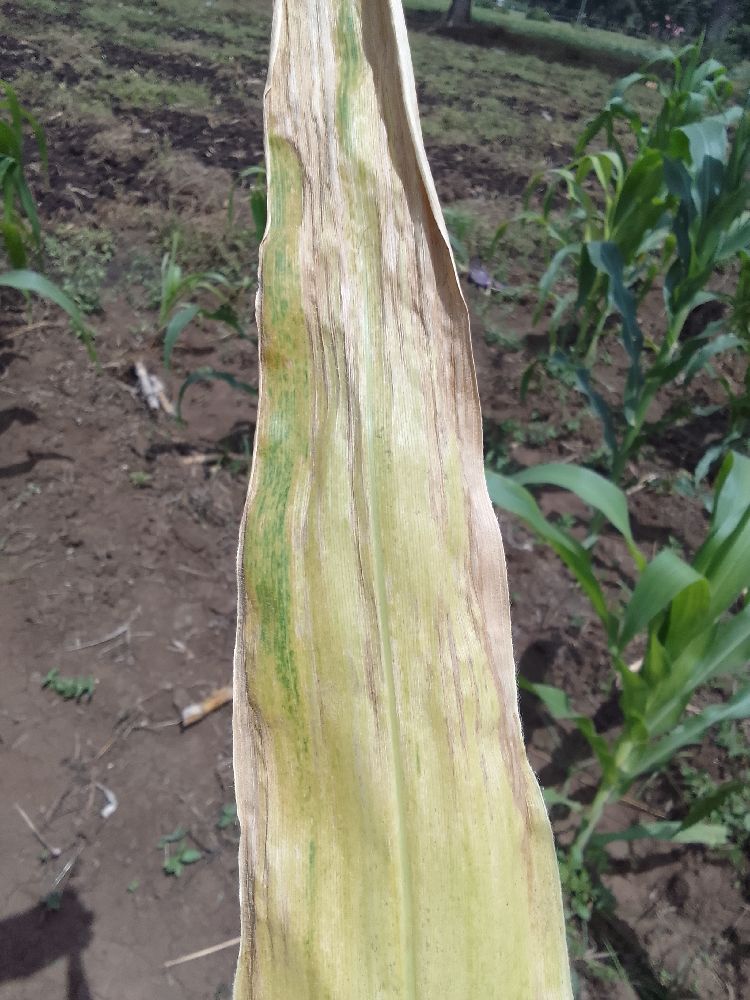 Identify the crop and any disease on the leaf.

maize, maize lethal necrosis
